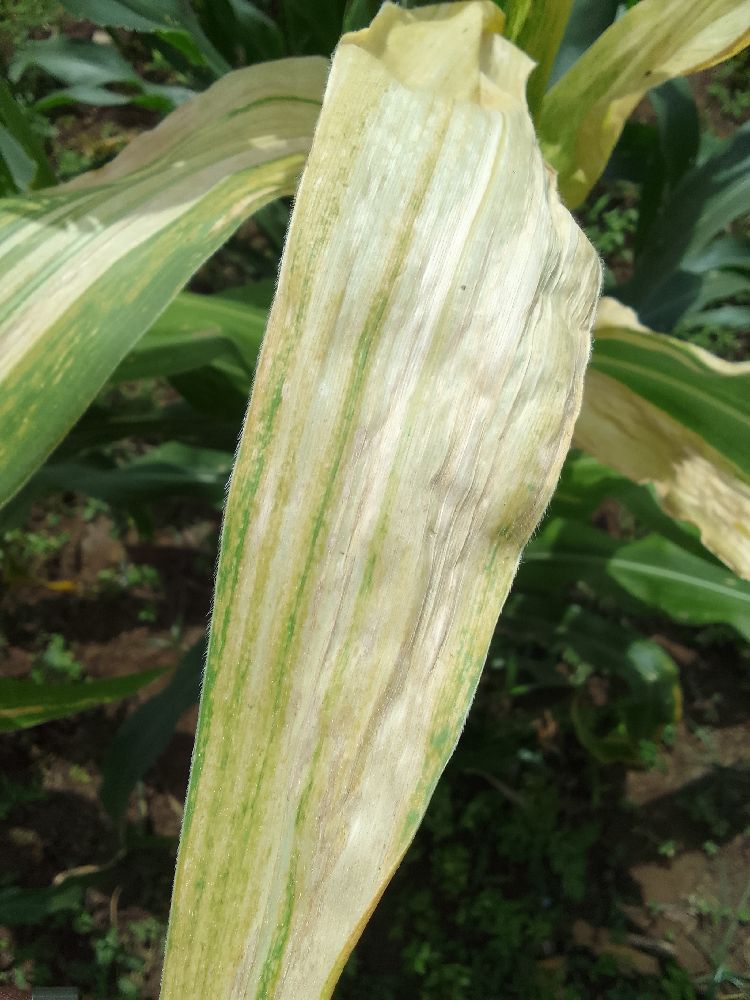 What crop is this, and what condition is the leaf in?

maize, maize lethal necrosis
